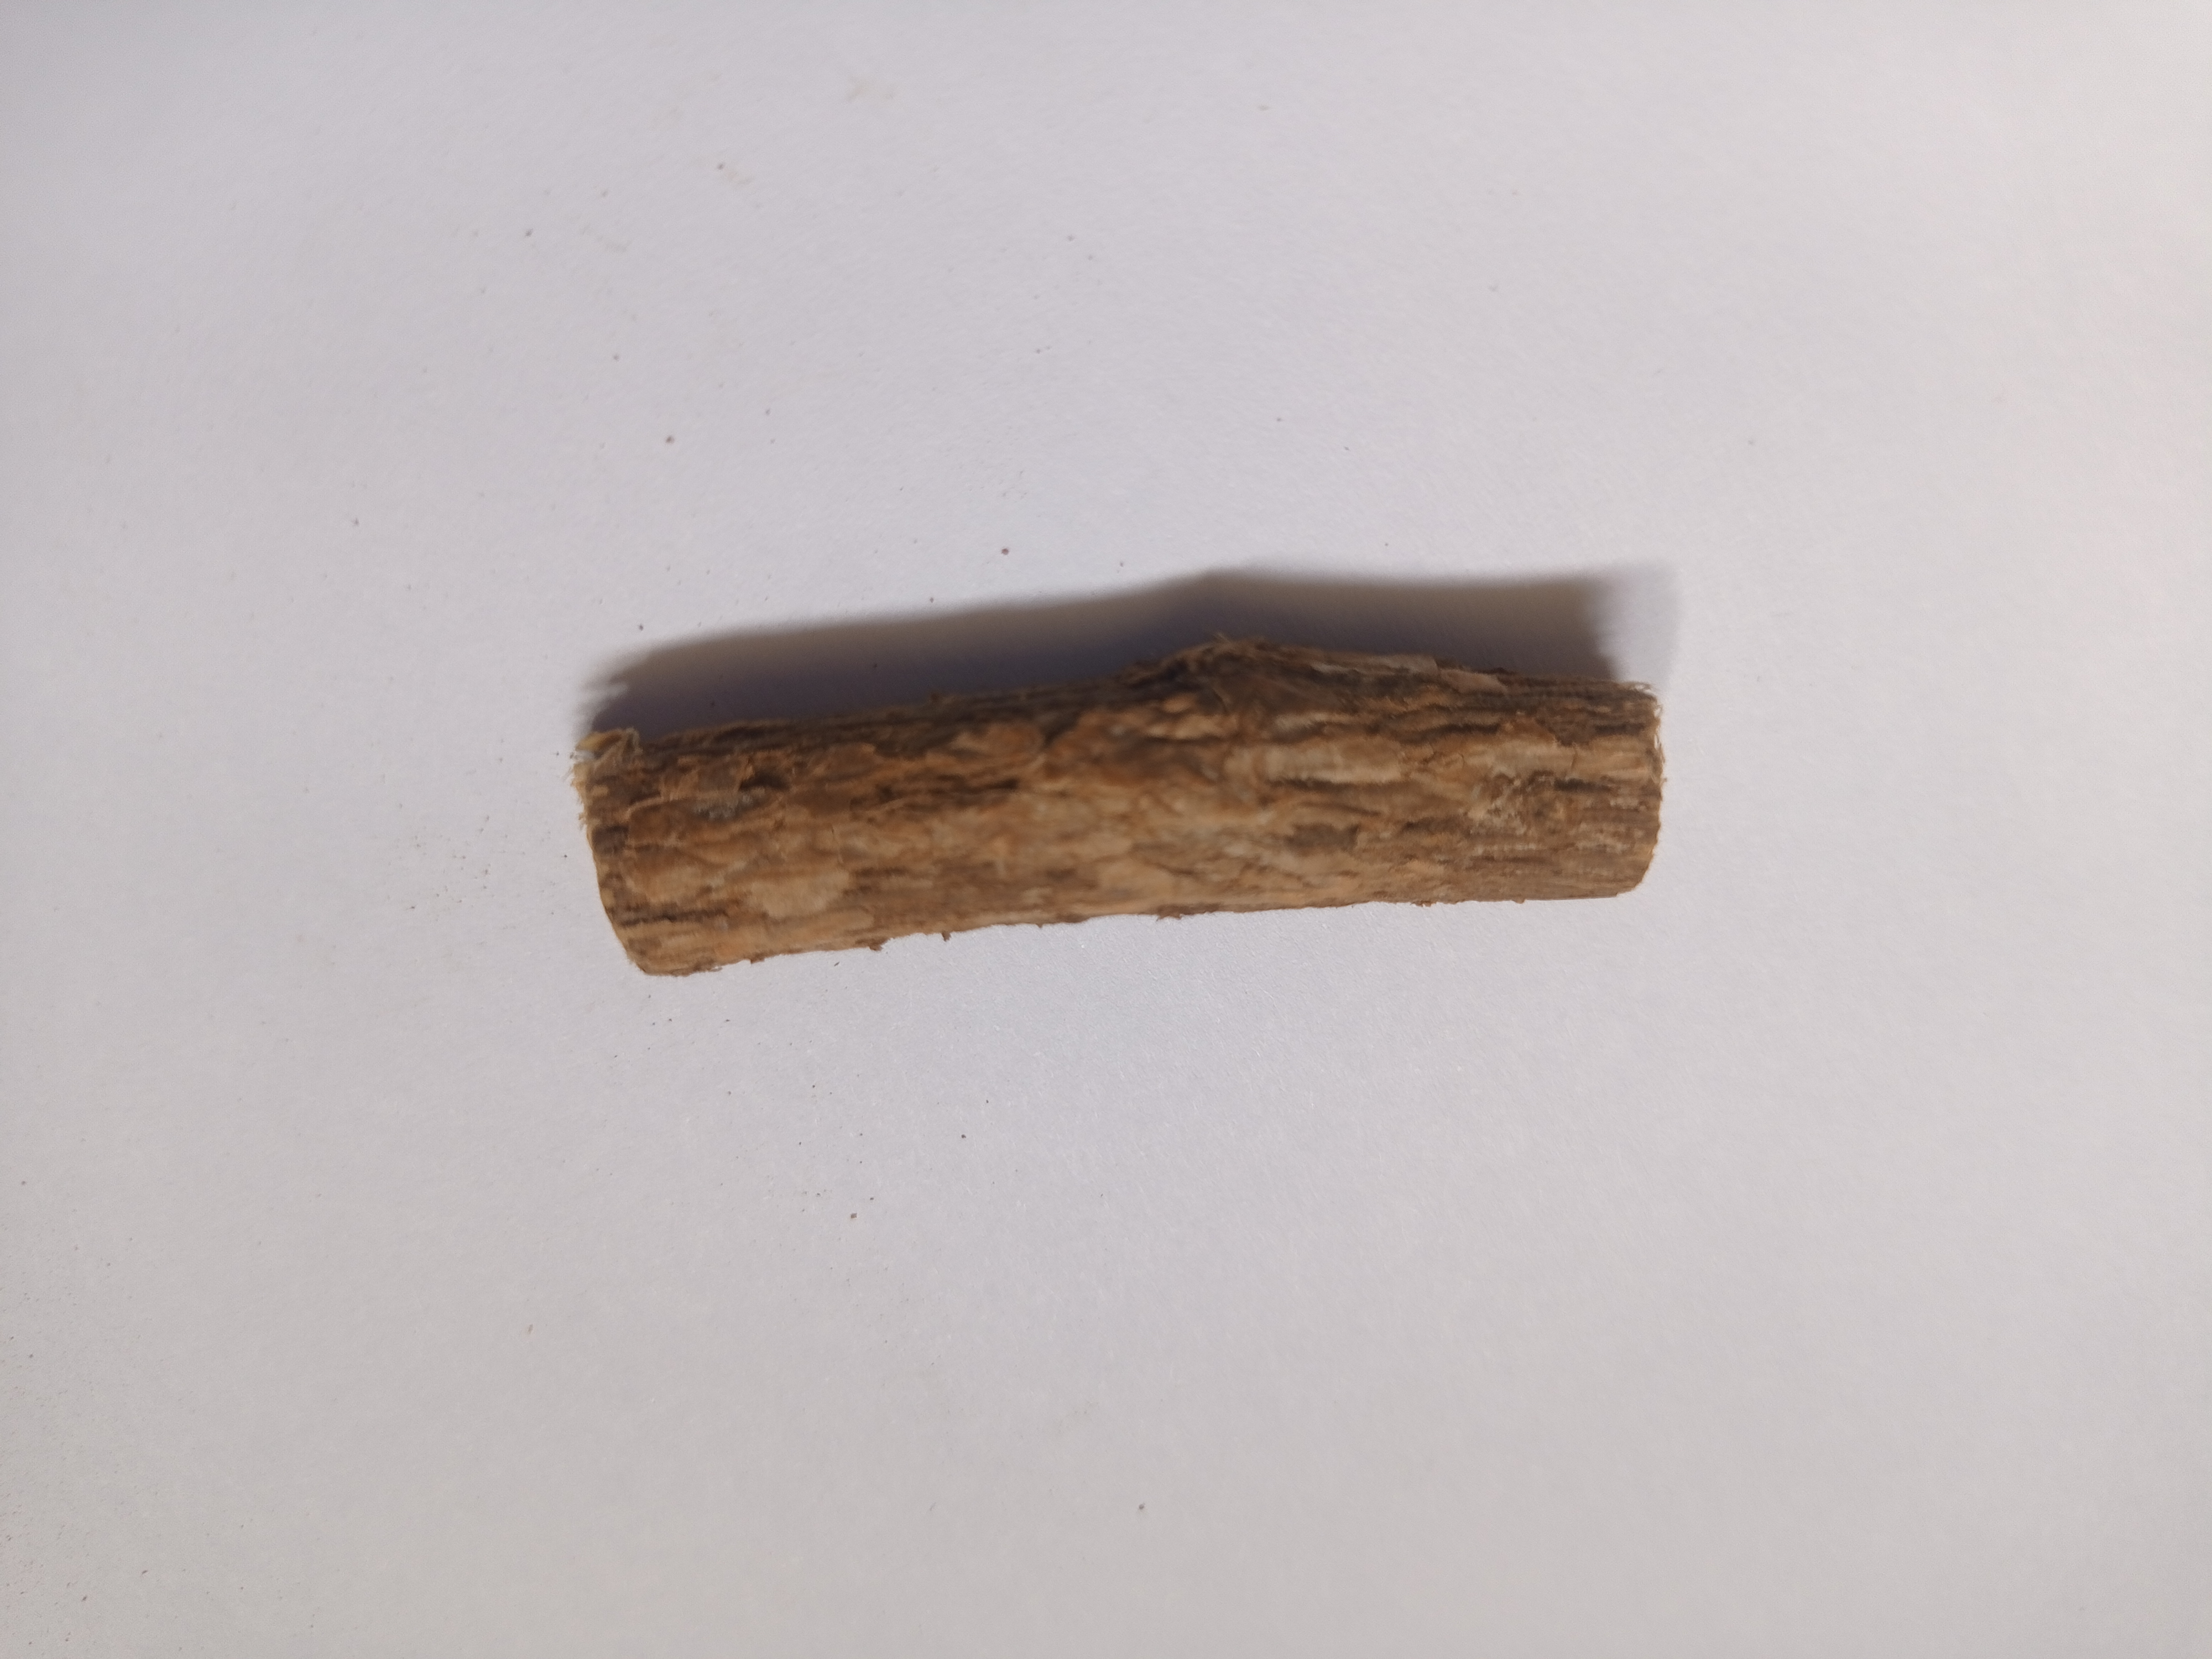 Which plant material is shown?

jesthamadh
